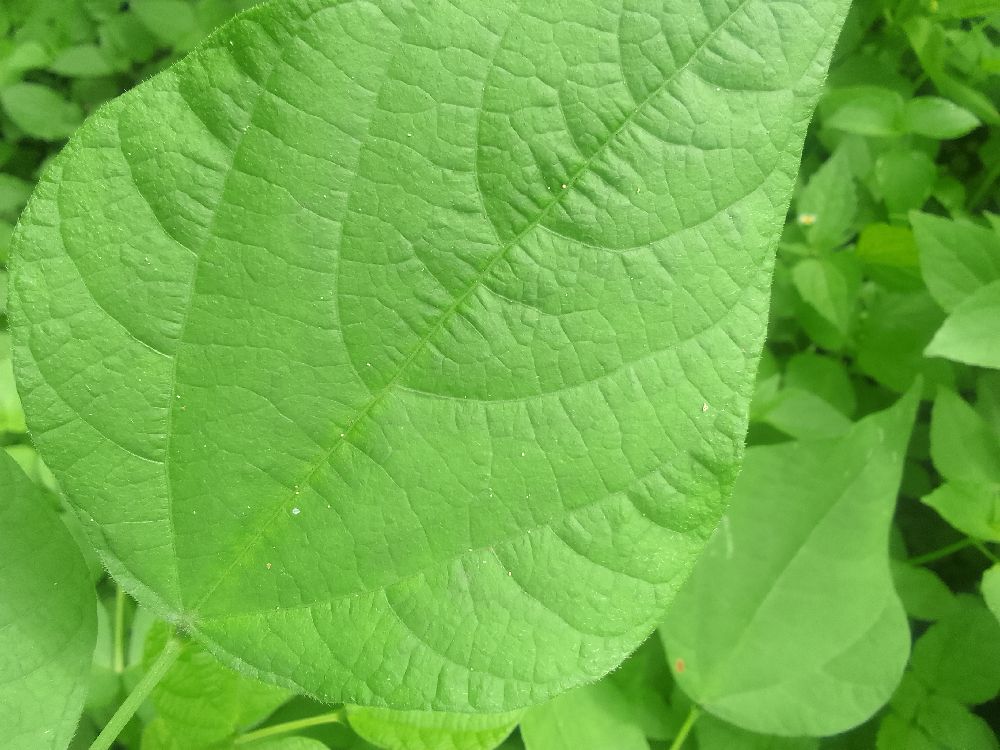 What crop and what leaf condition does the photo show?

common bean, healthy
